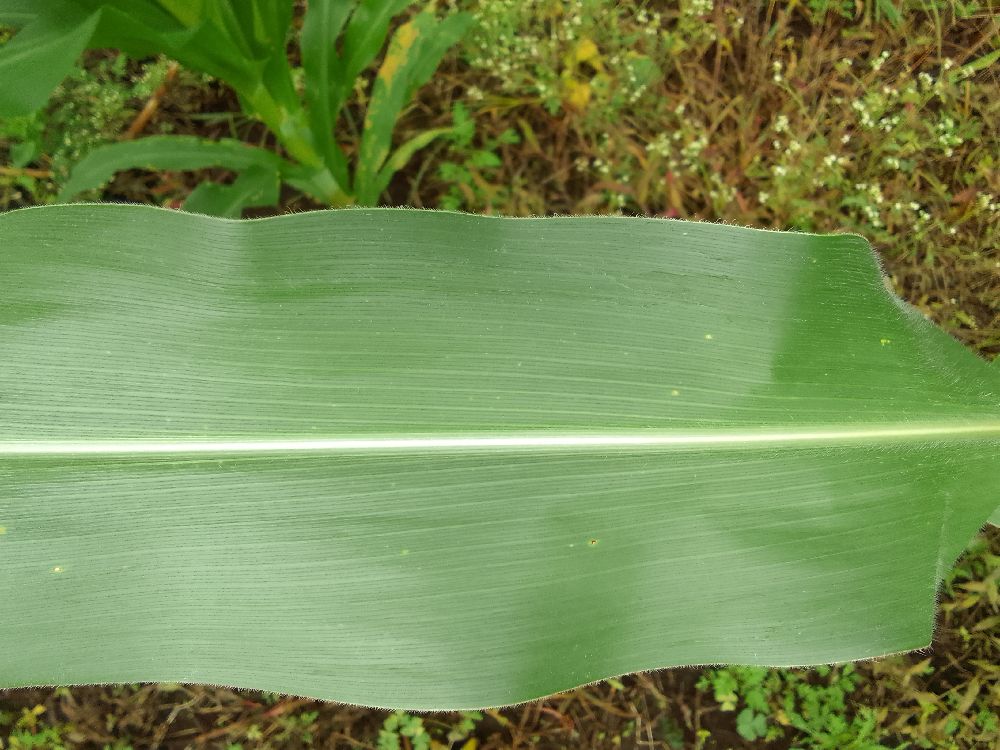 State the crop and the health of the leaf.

maize, healthy
